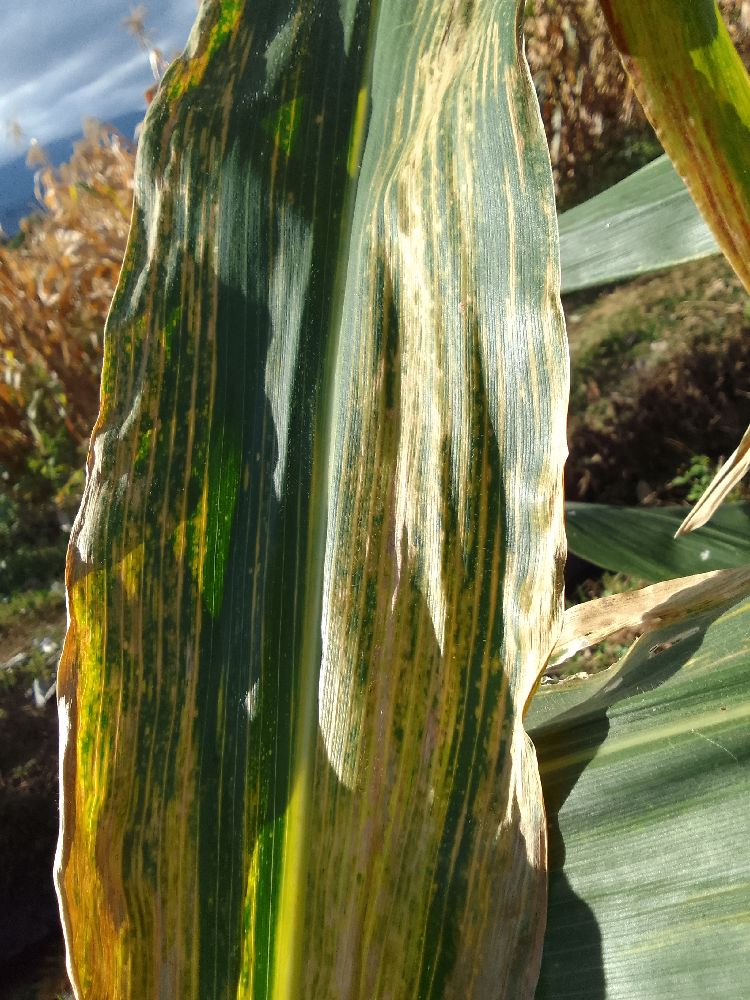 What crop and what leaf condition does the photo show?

maize, maize lethal necrosis
